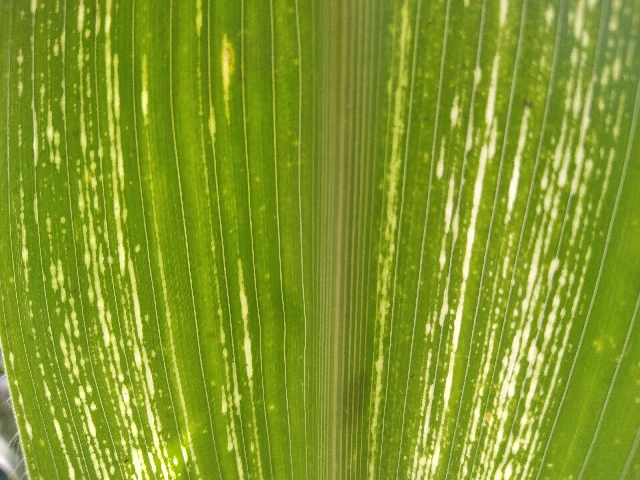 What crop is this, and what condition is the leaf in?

maize, maize streak virus
